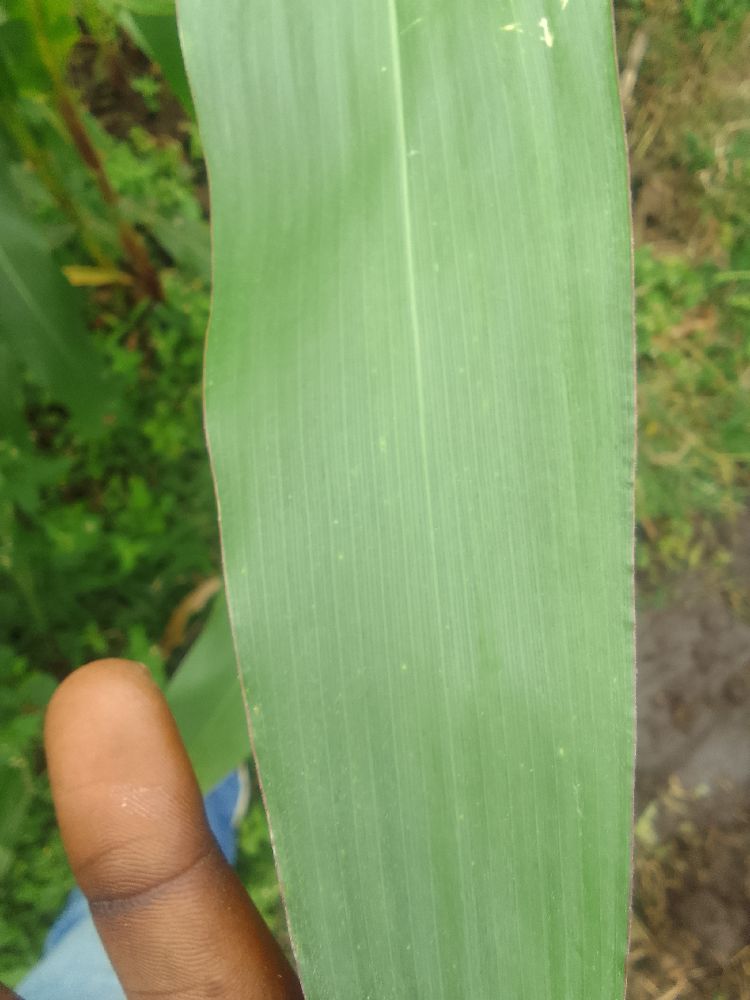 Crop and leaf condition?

maize, healthy
